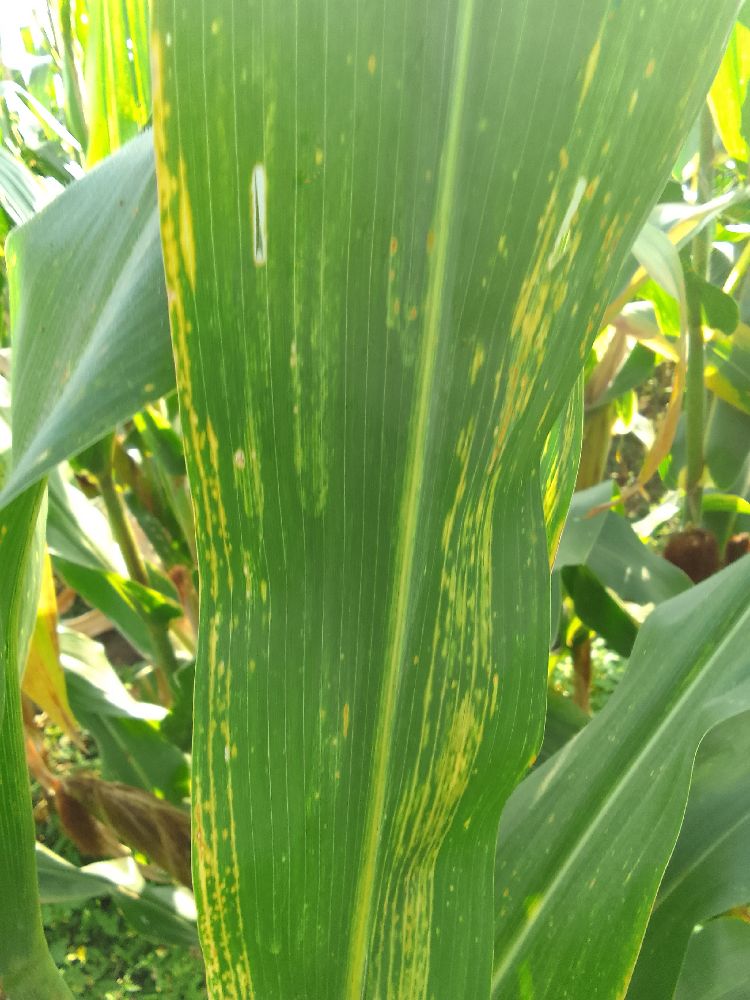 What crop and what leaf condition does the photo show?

maize, maize lethal necrosis
